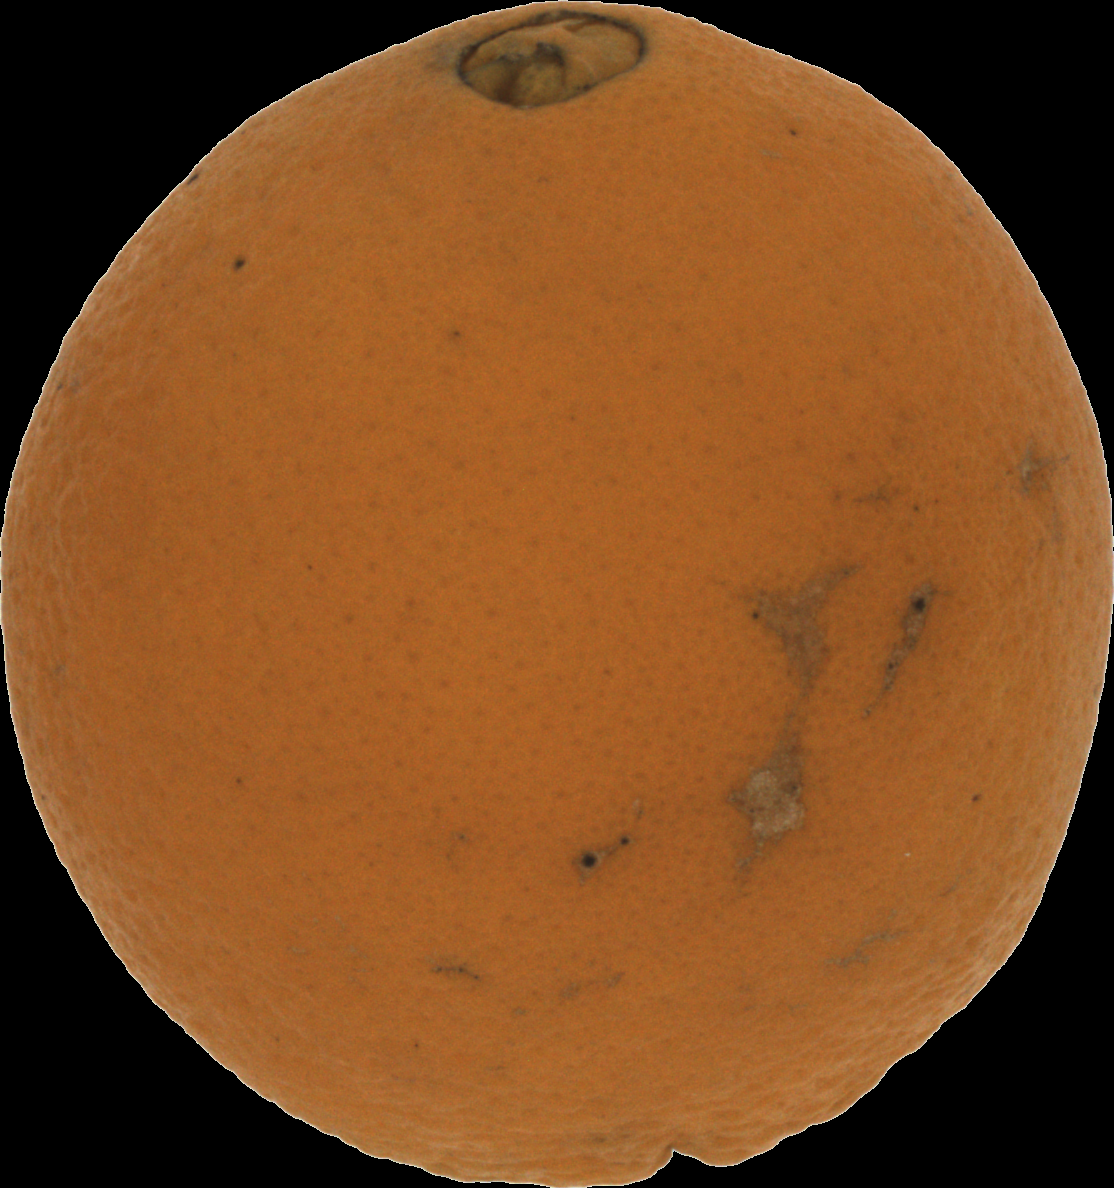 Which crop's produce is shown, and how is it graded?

orange, bad
